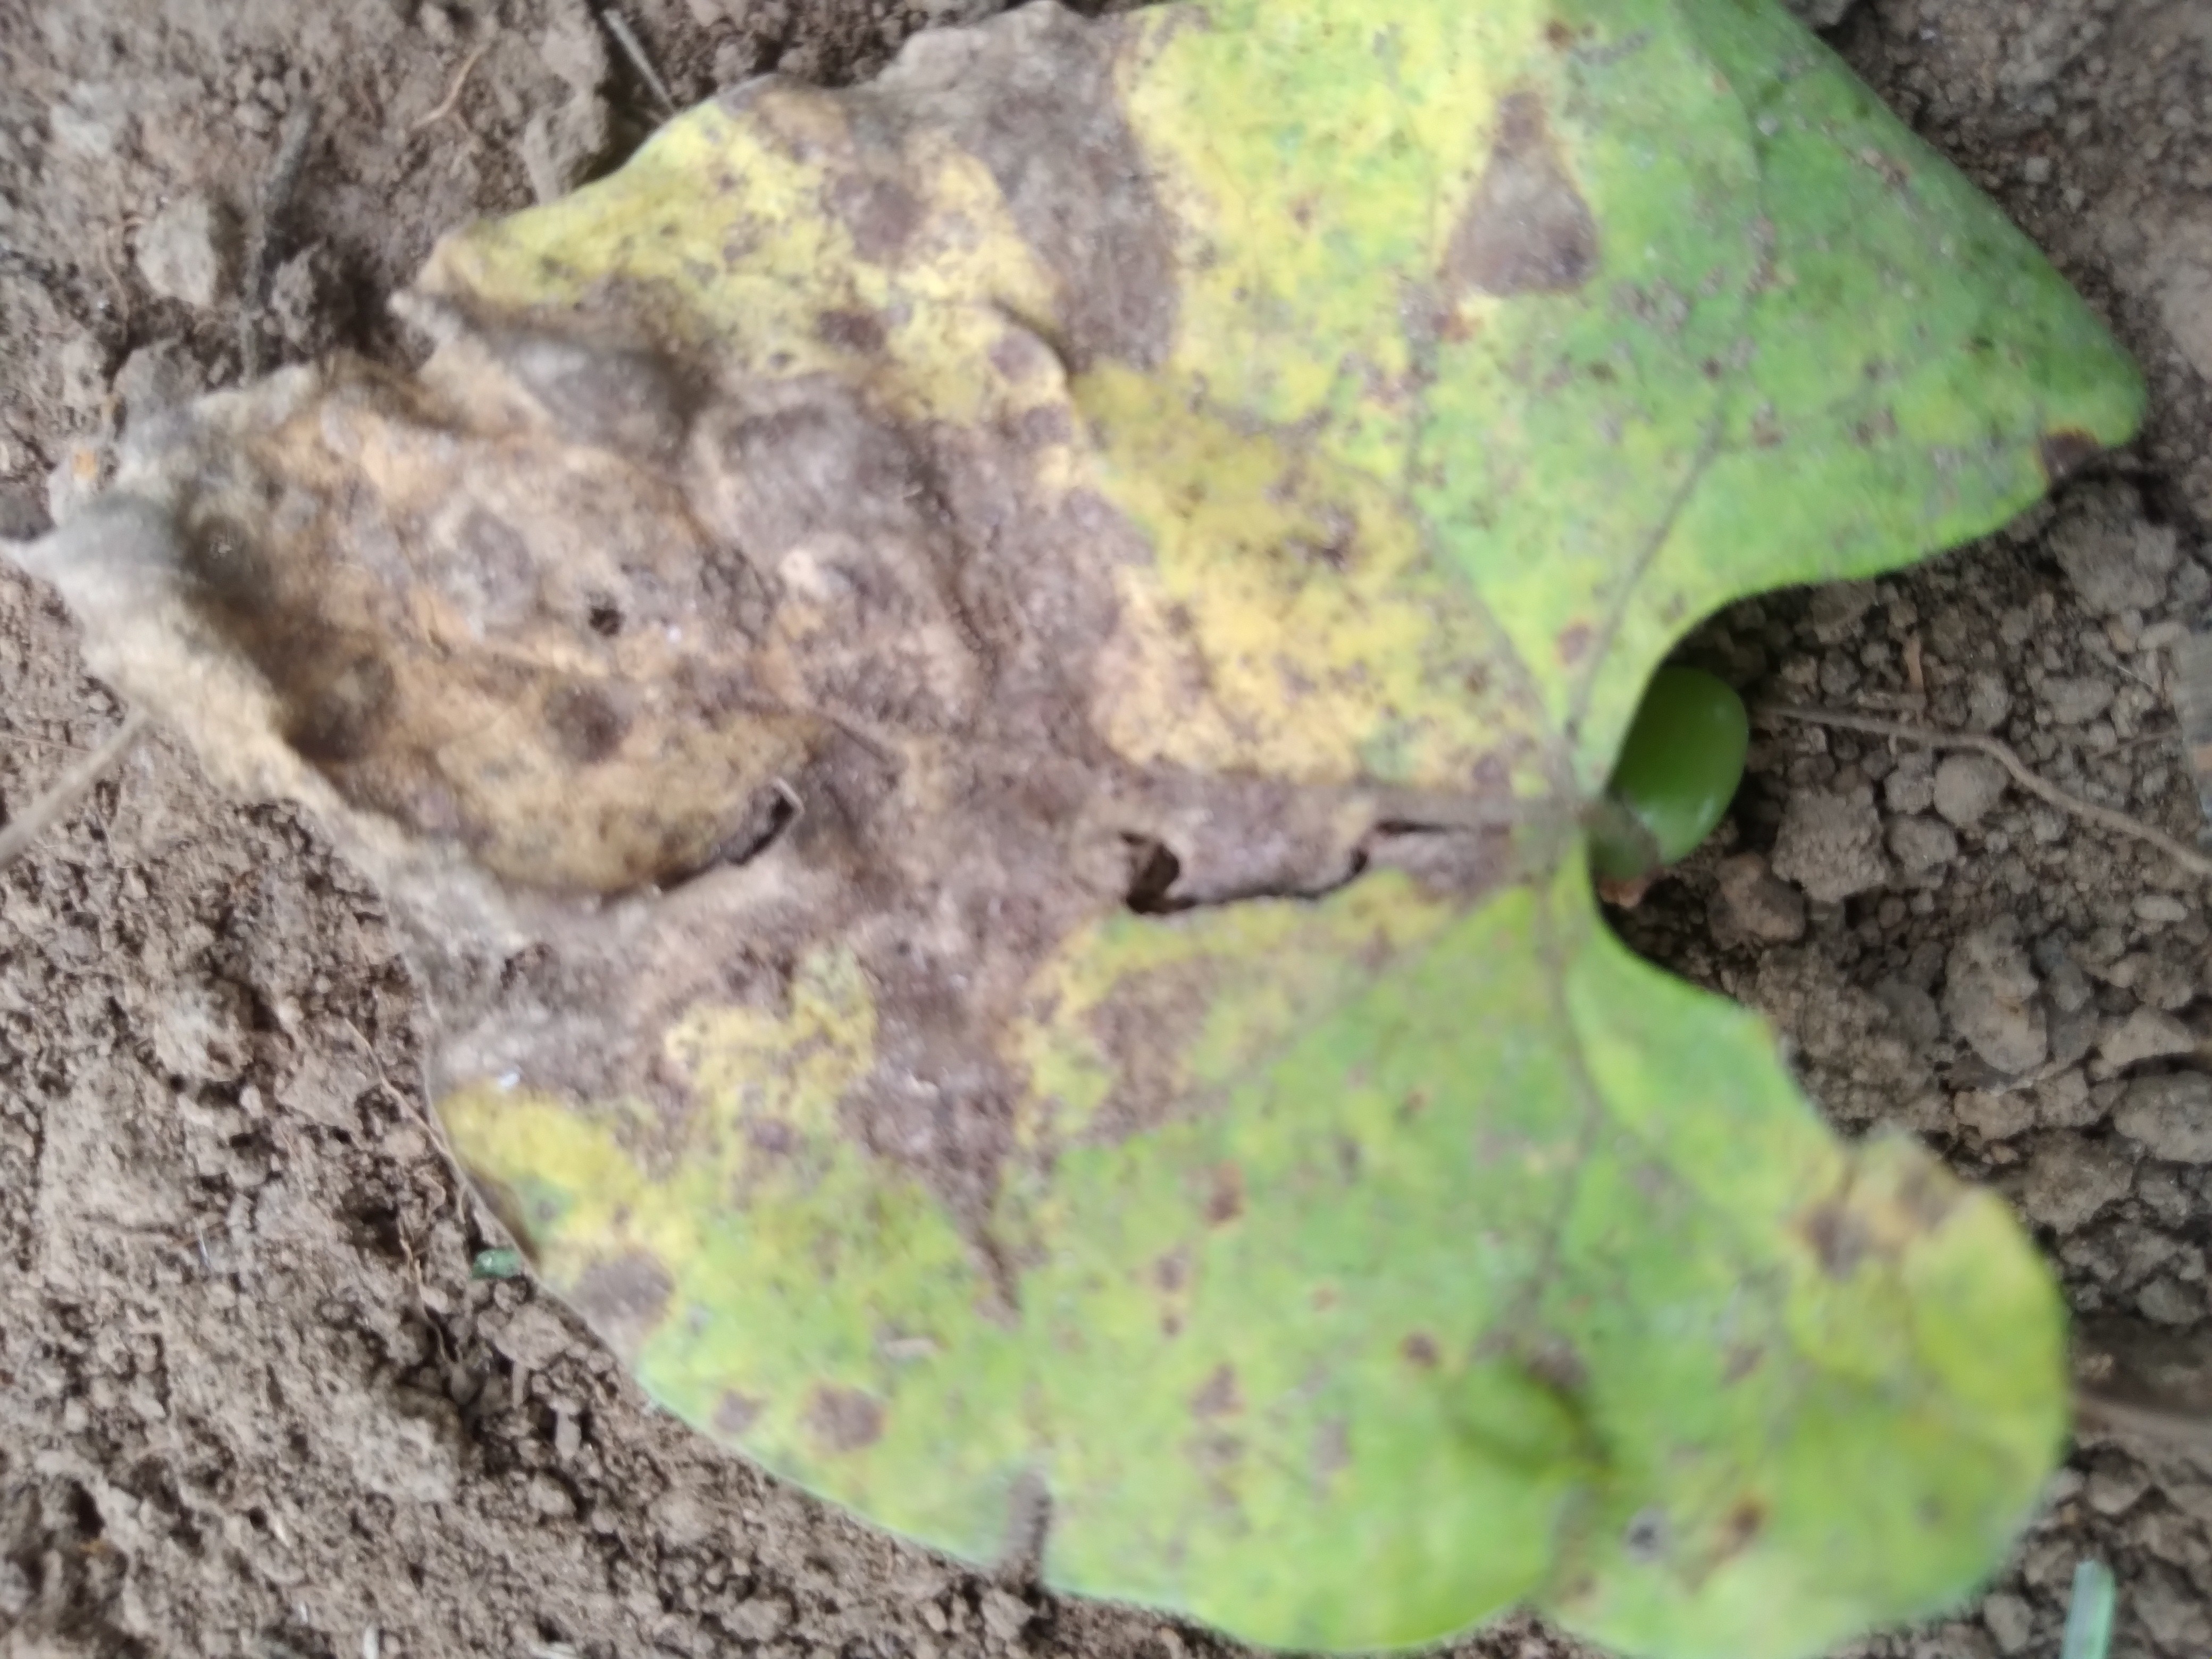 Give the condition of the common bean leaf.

rust
